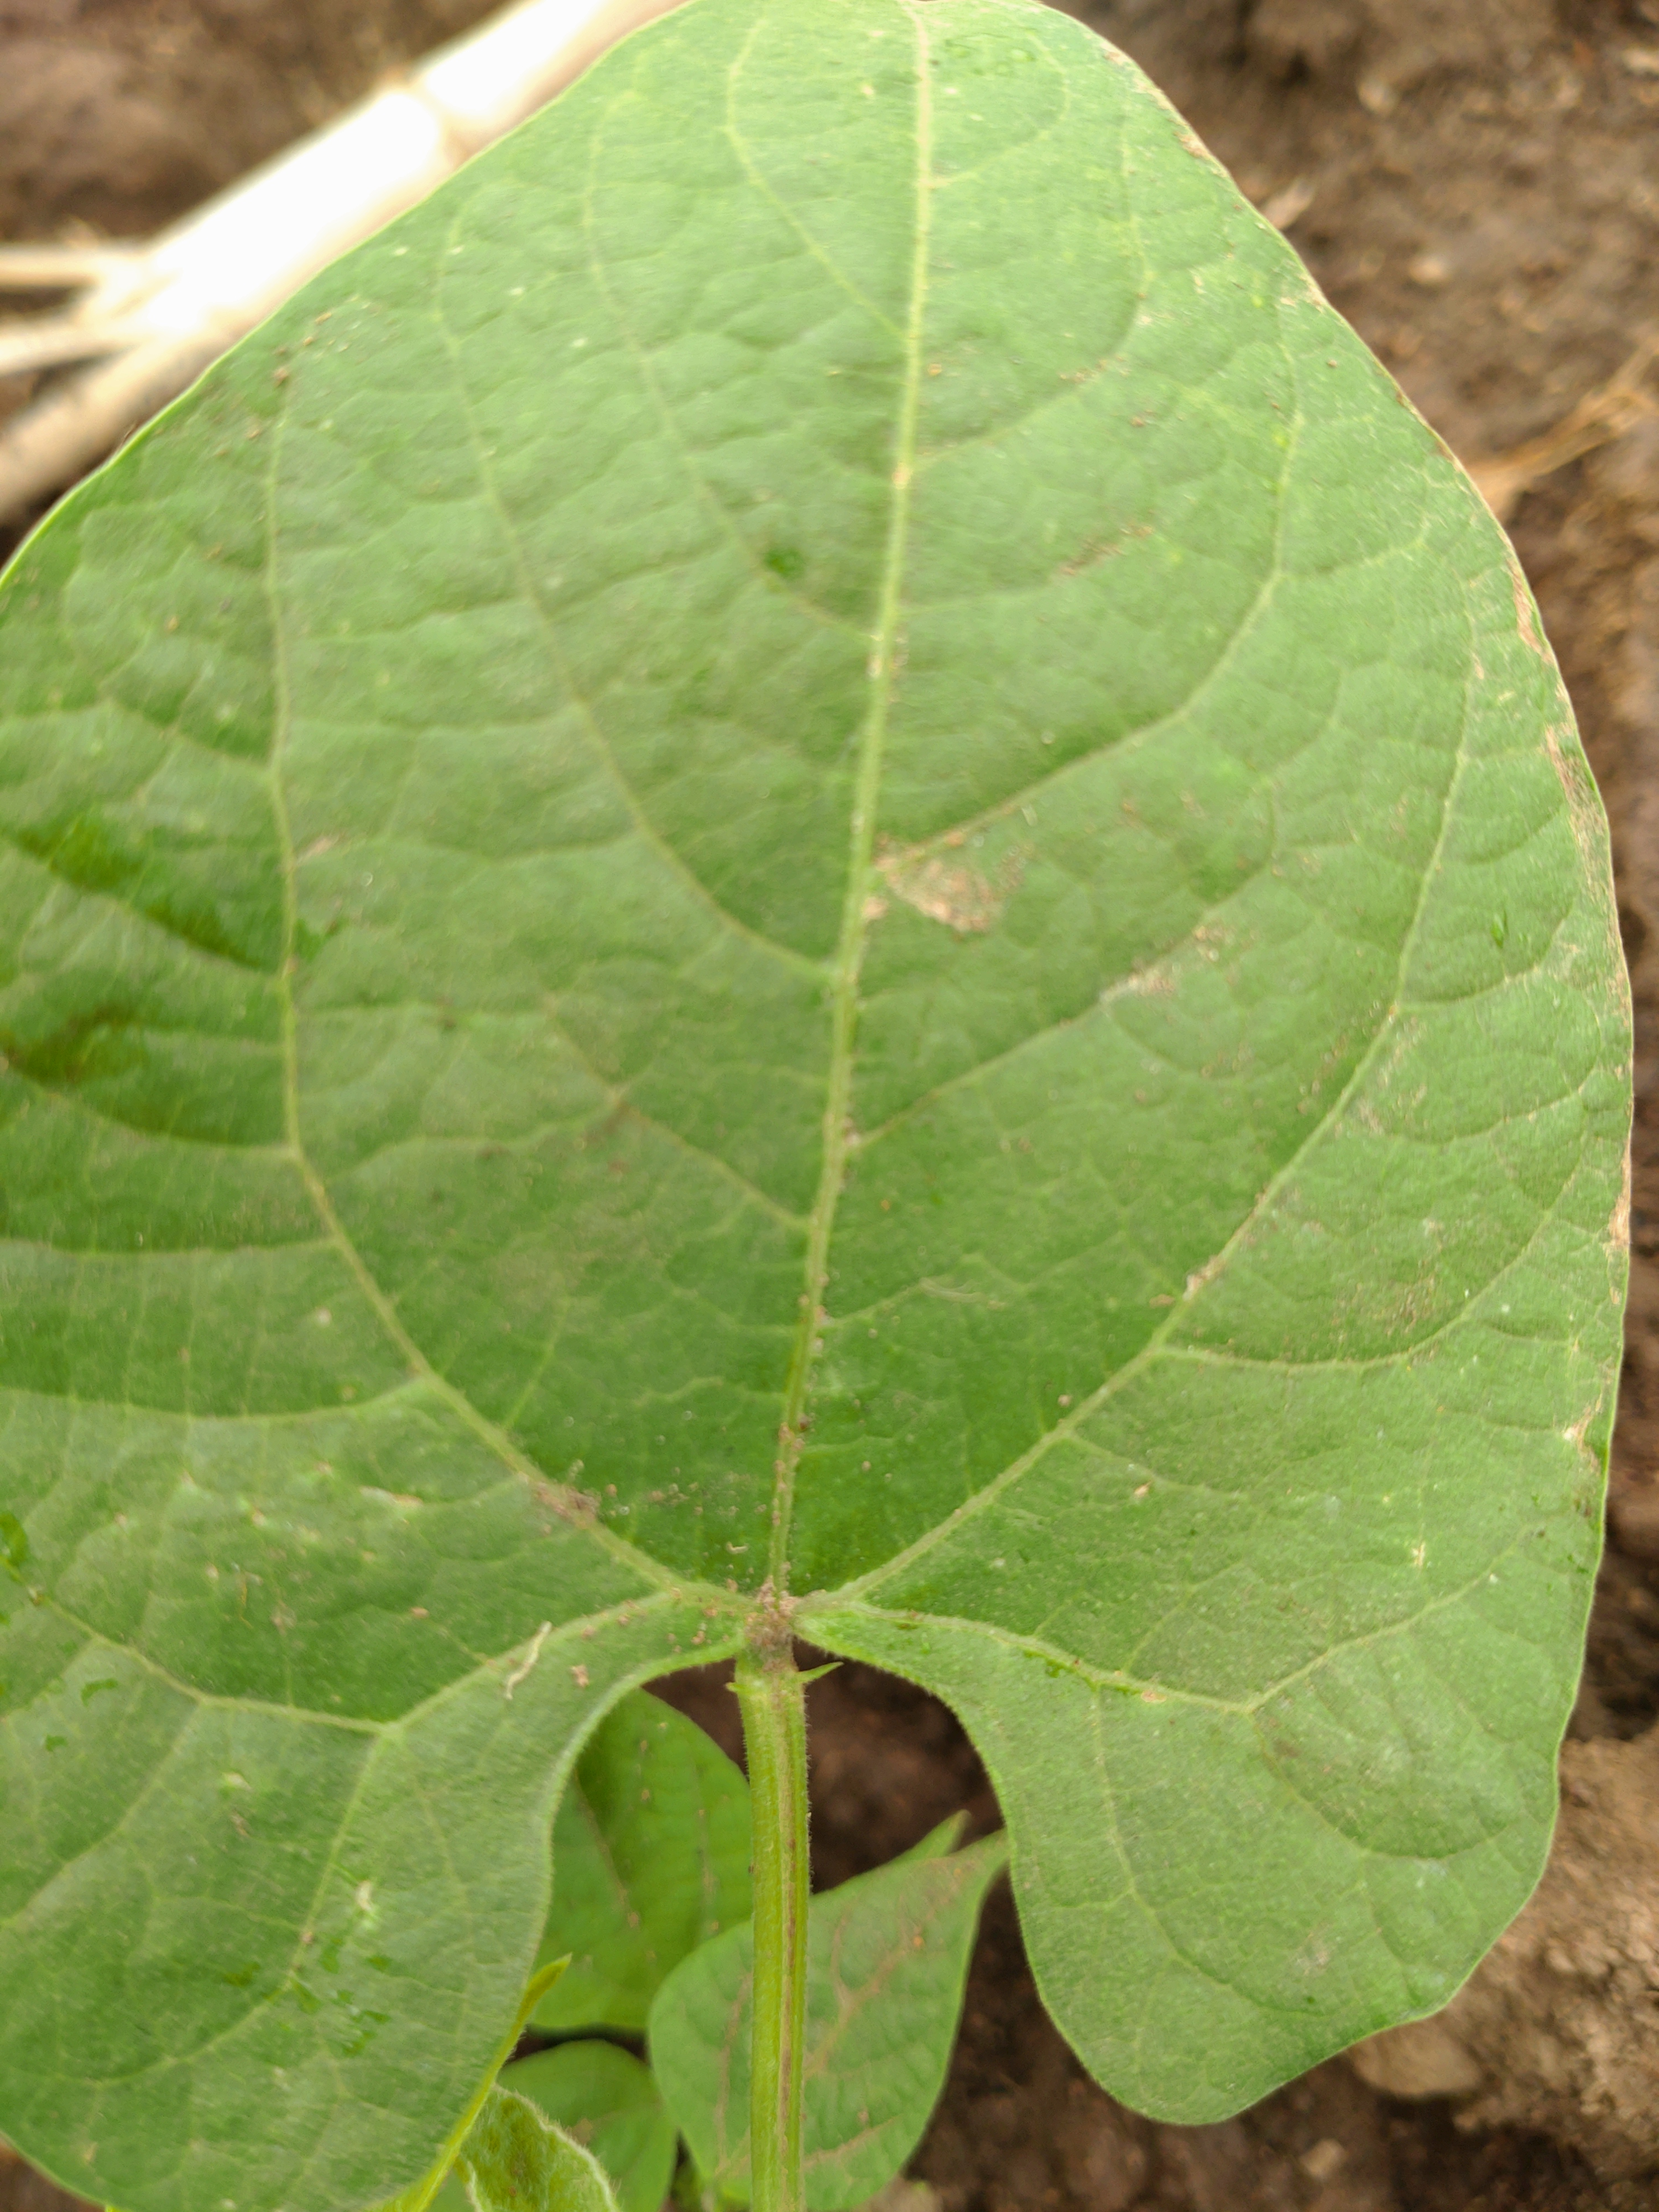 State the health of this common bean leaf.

healthy
